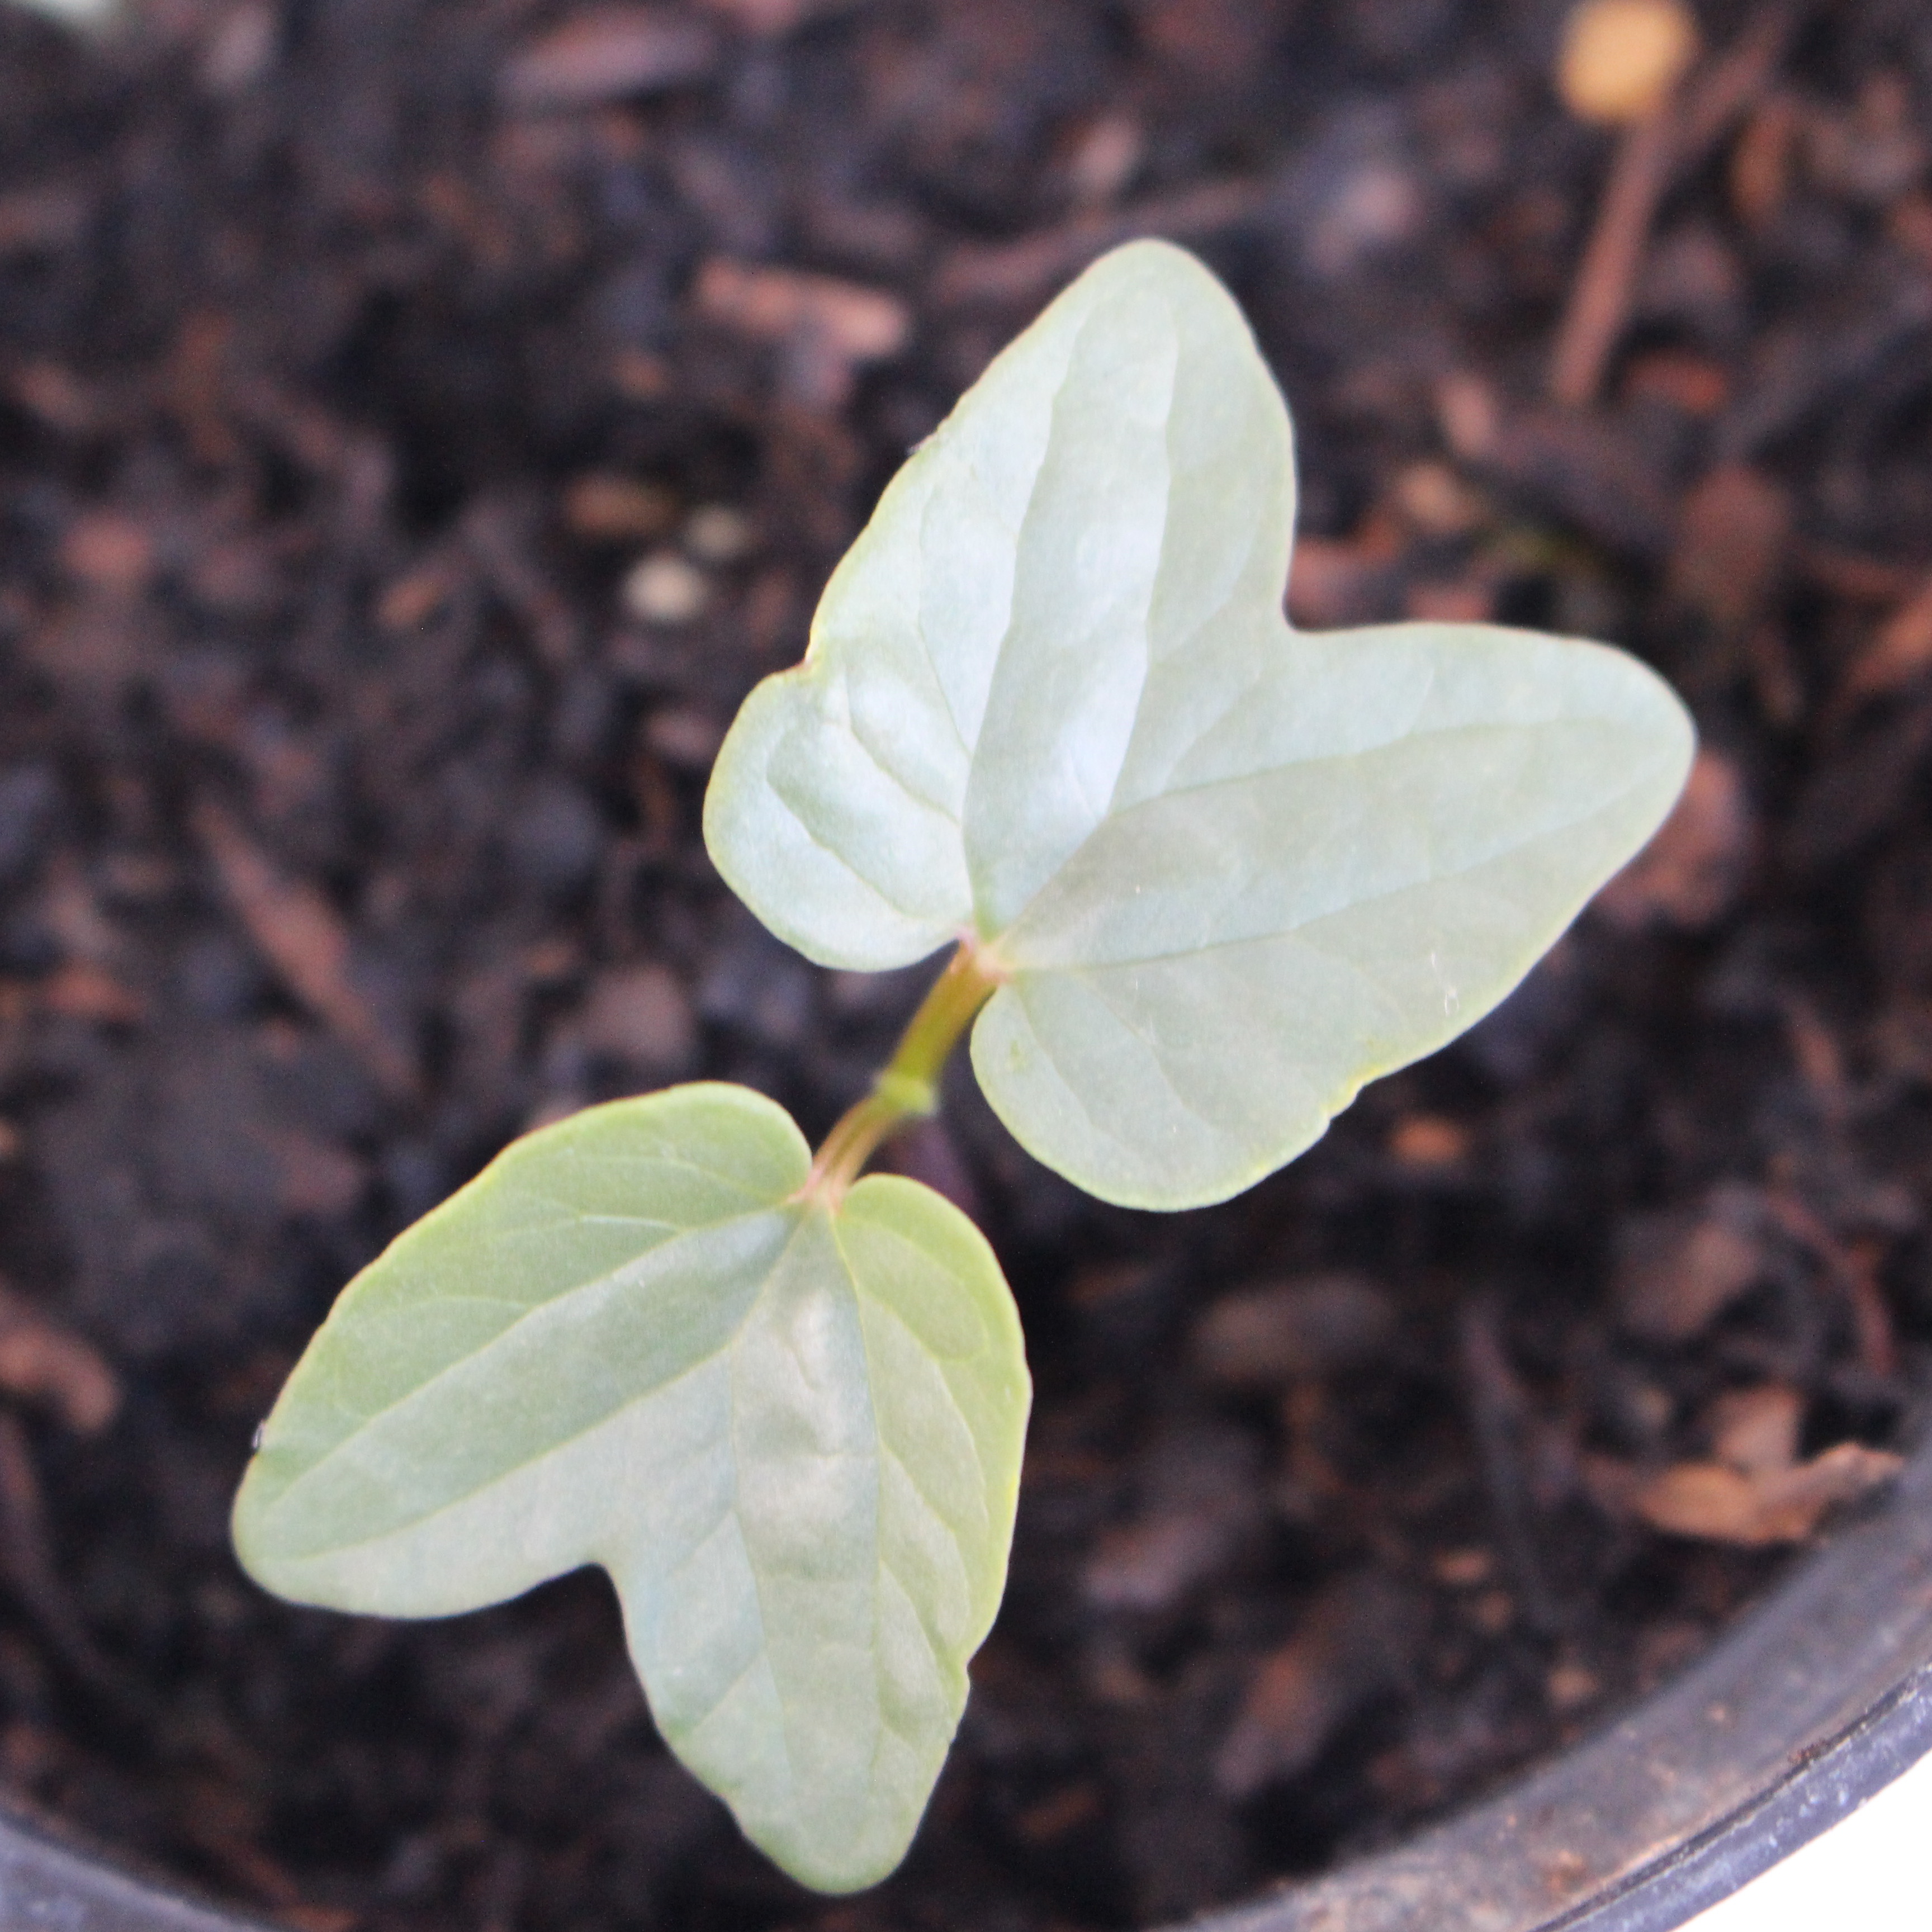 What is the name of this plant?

Convolvulus arvensis
